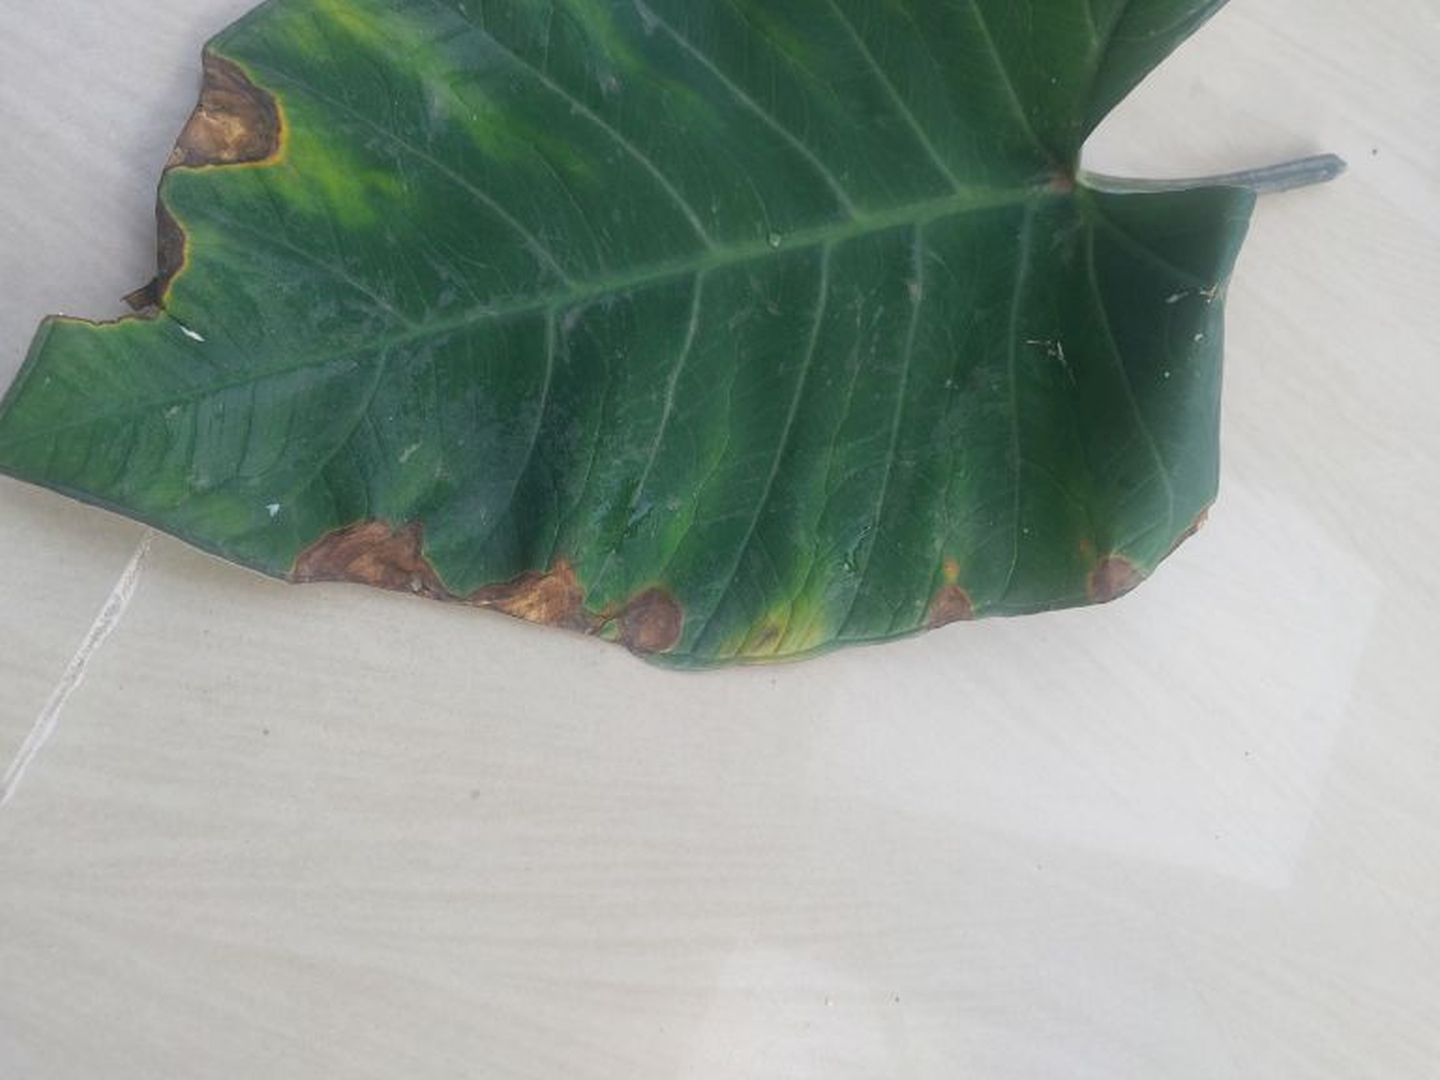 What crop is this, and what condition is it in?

taro, leaf blight
